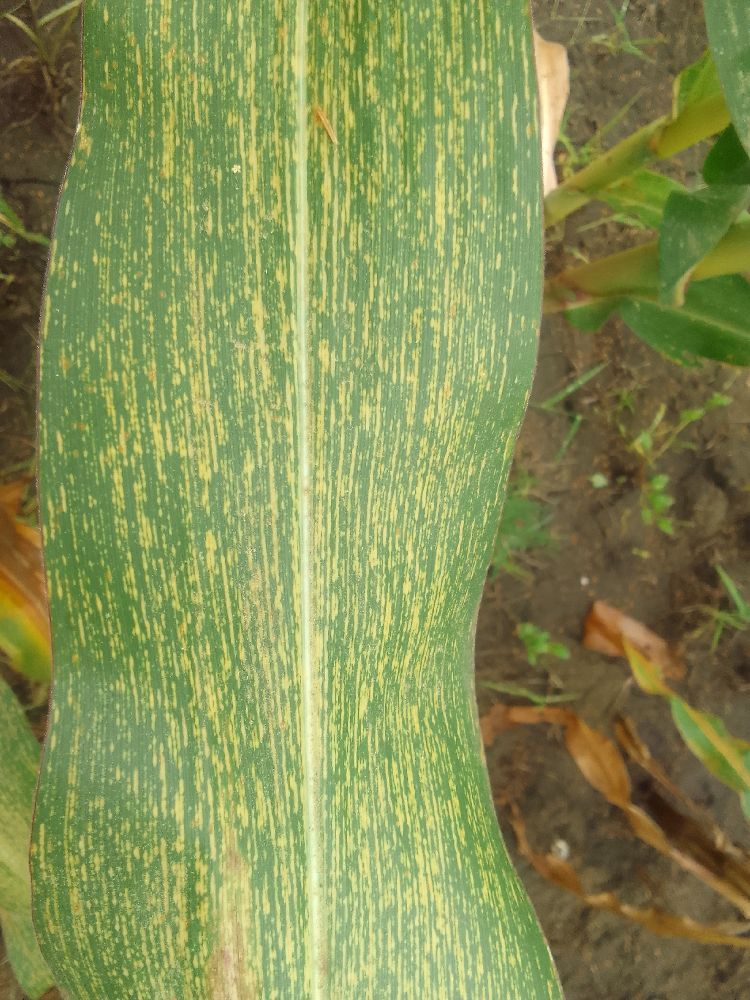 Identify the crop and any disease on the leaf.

maize, maize streak virus
